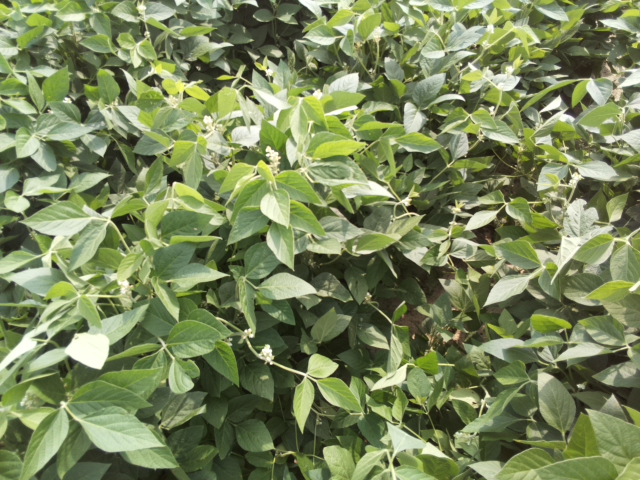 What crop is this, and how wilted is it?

soybean, leaves with no wilting
